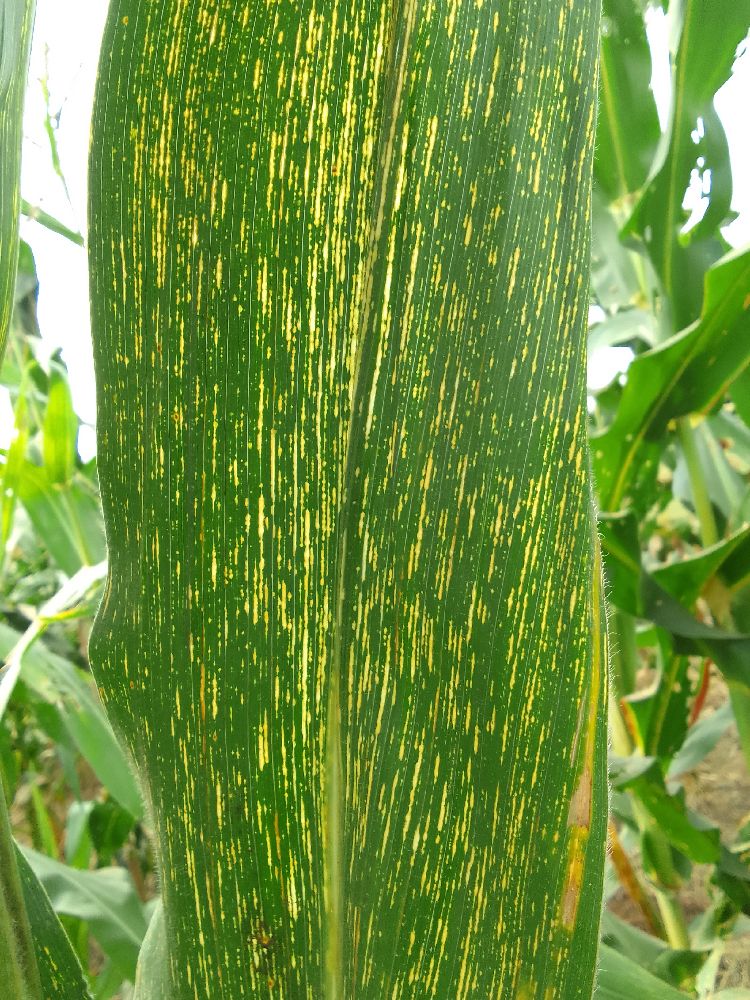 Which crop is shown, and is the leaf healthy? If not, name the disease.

maize, maize streak virus
